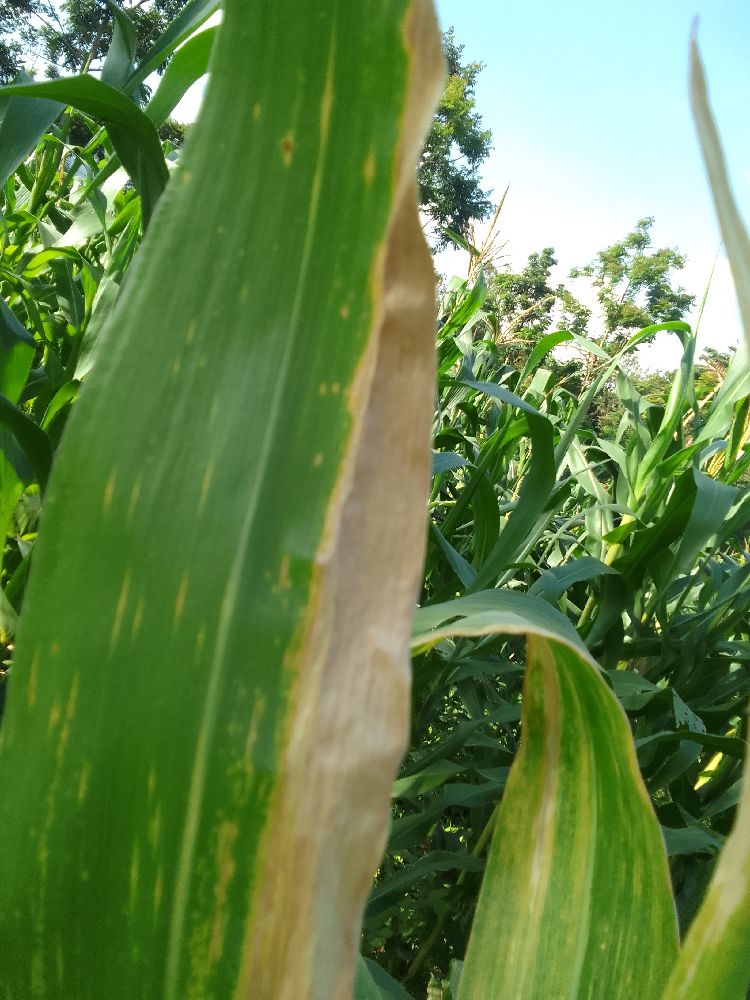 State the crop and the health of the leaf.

maize, maize lethal necrosis
